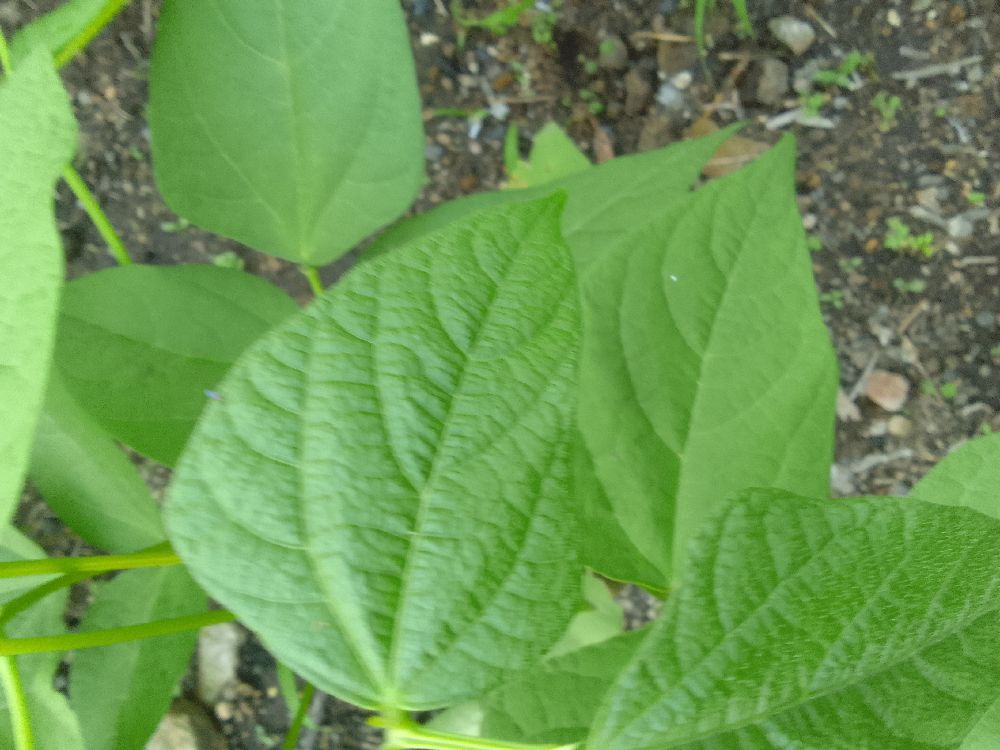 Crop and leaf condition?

common bean, healthy
